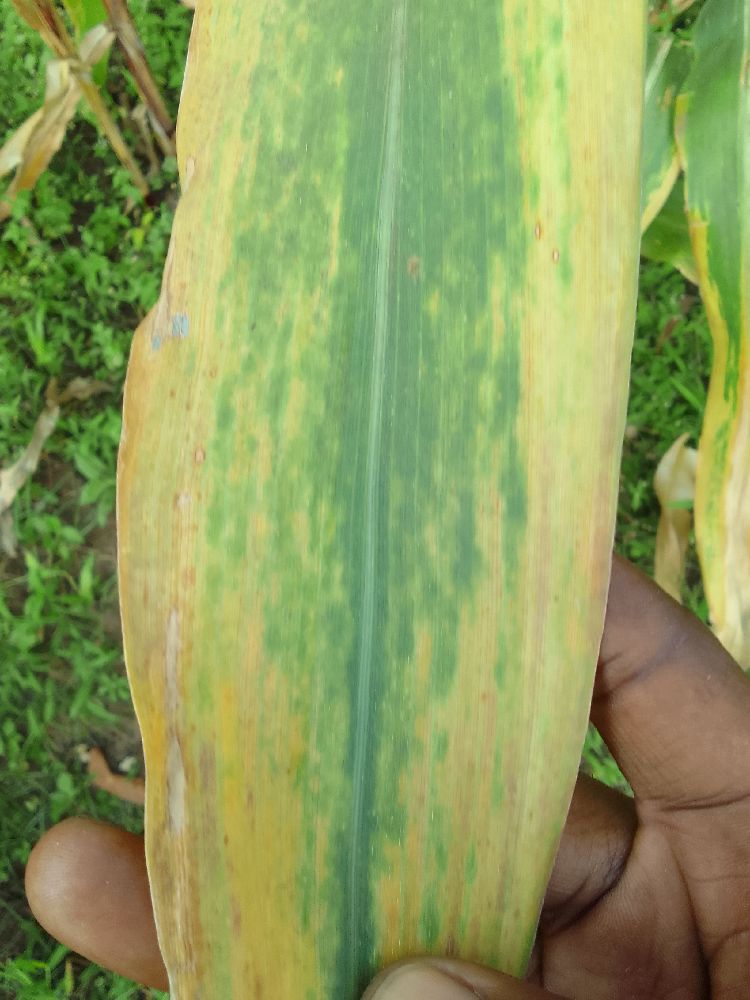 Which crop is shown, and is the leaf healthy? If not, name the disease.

maize, maize lethal necrosis
